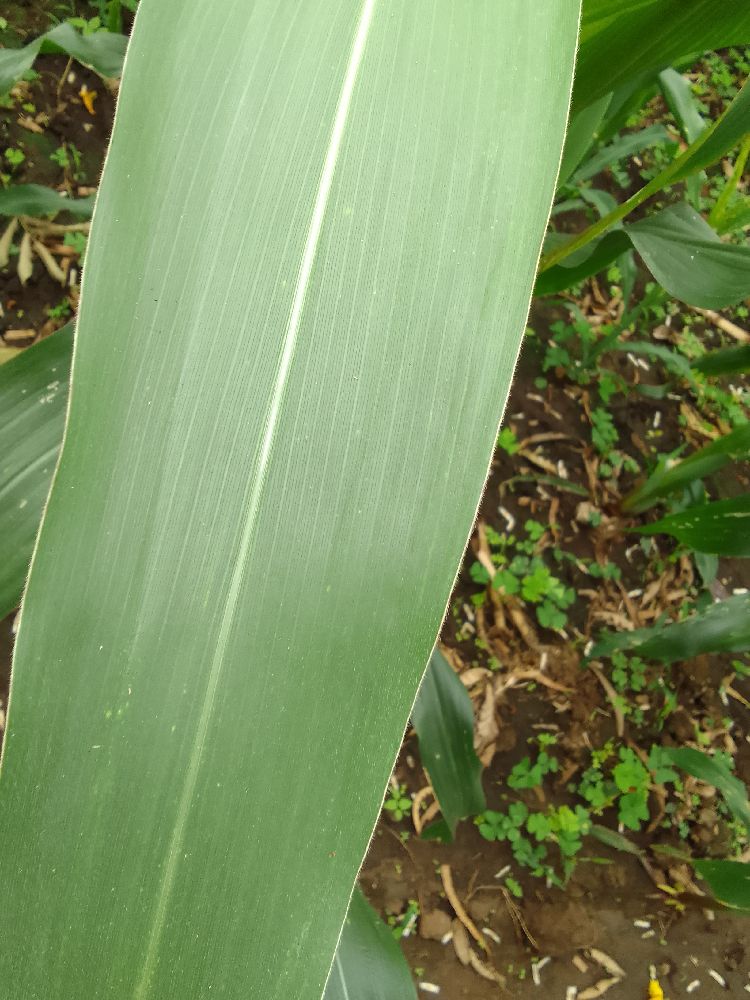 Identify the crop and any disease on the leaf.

maize, healthy
